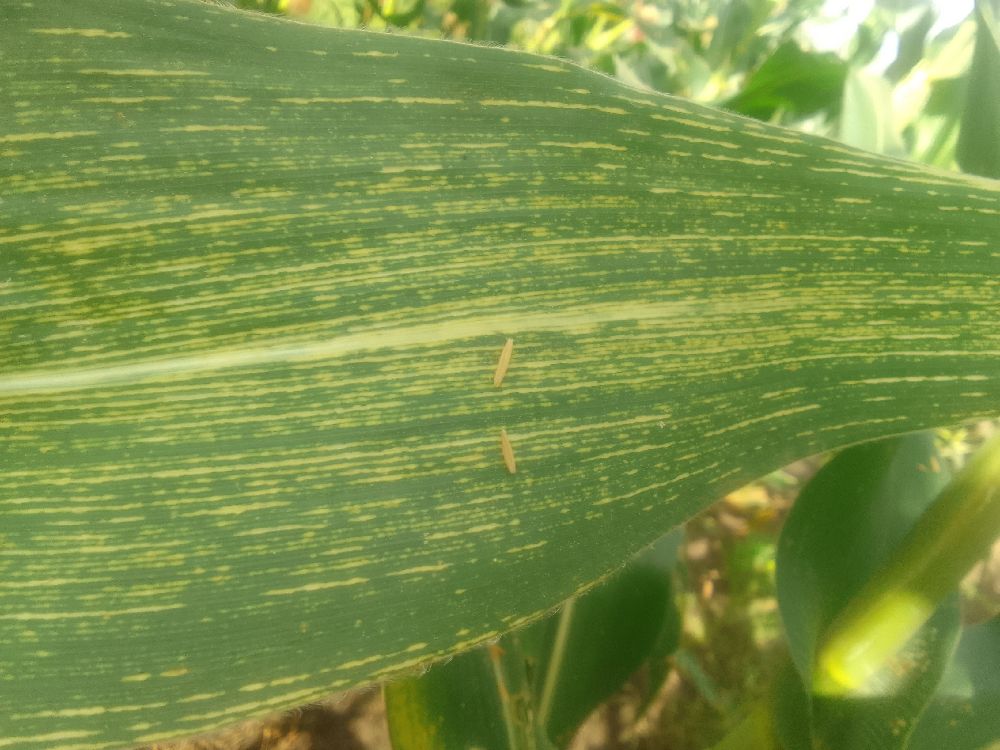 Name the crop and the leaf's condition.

maize, maize streak virus
